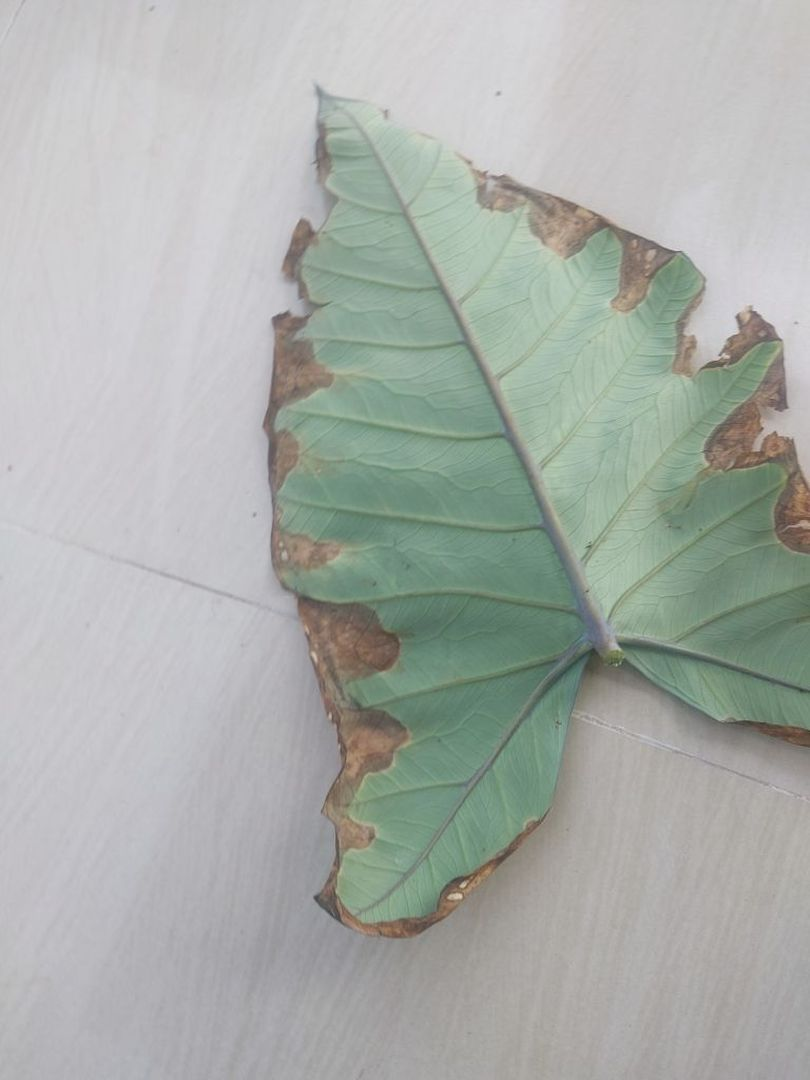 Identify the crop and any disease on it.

taro, leaf blight
